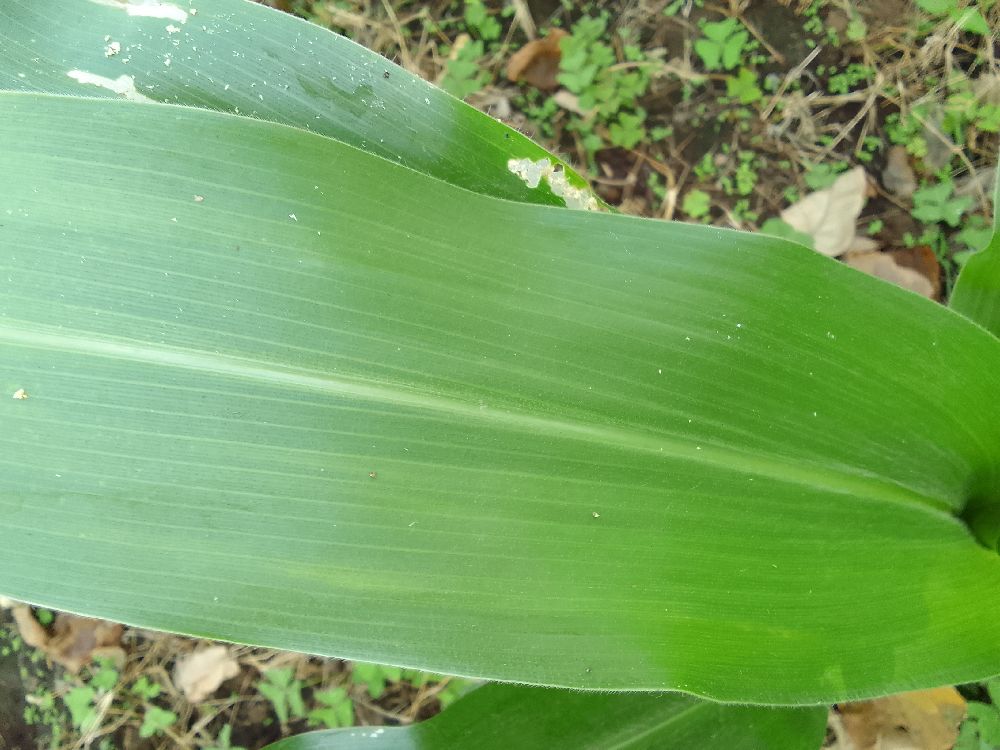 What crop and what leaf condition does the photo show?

maize, healthy
